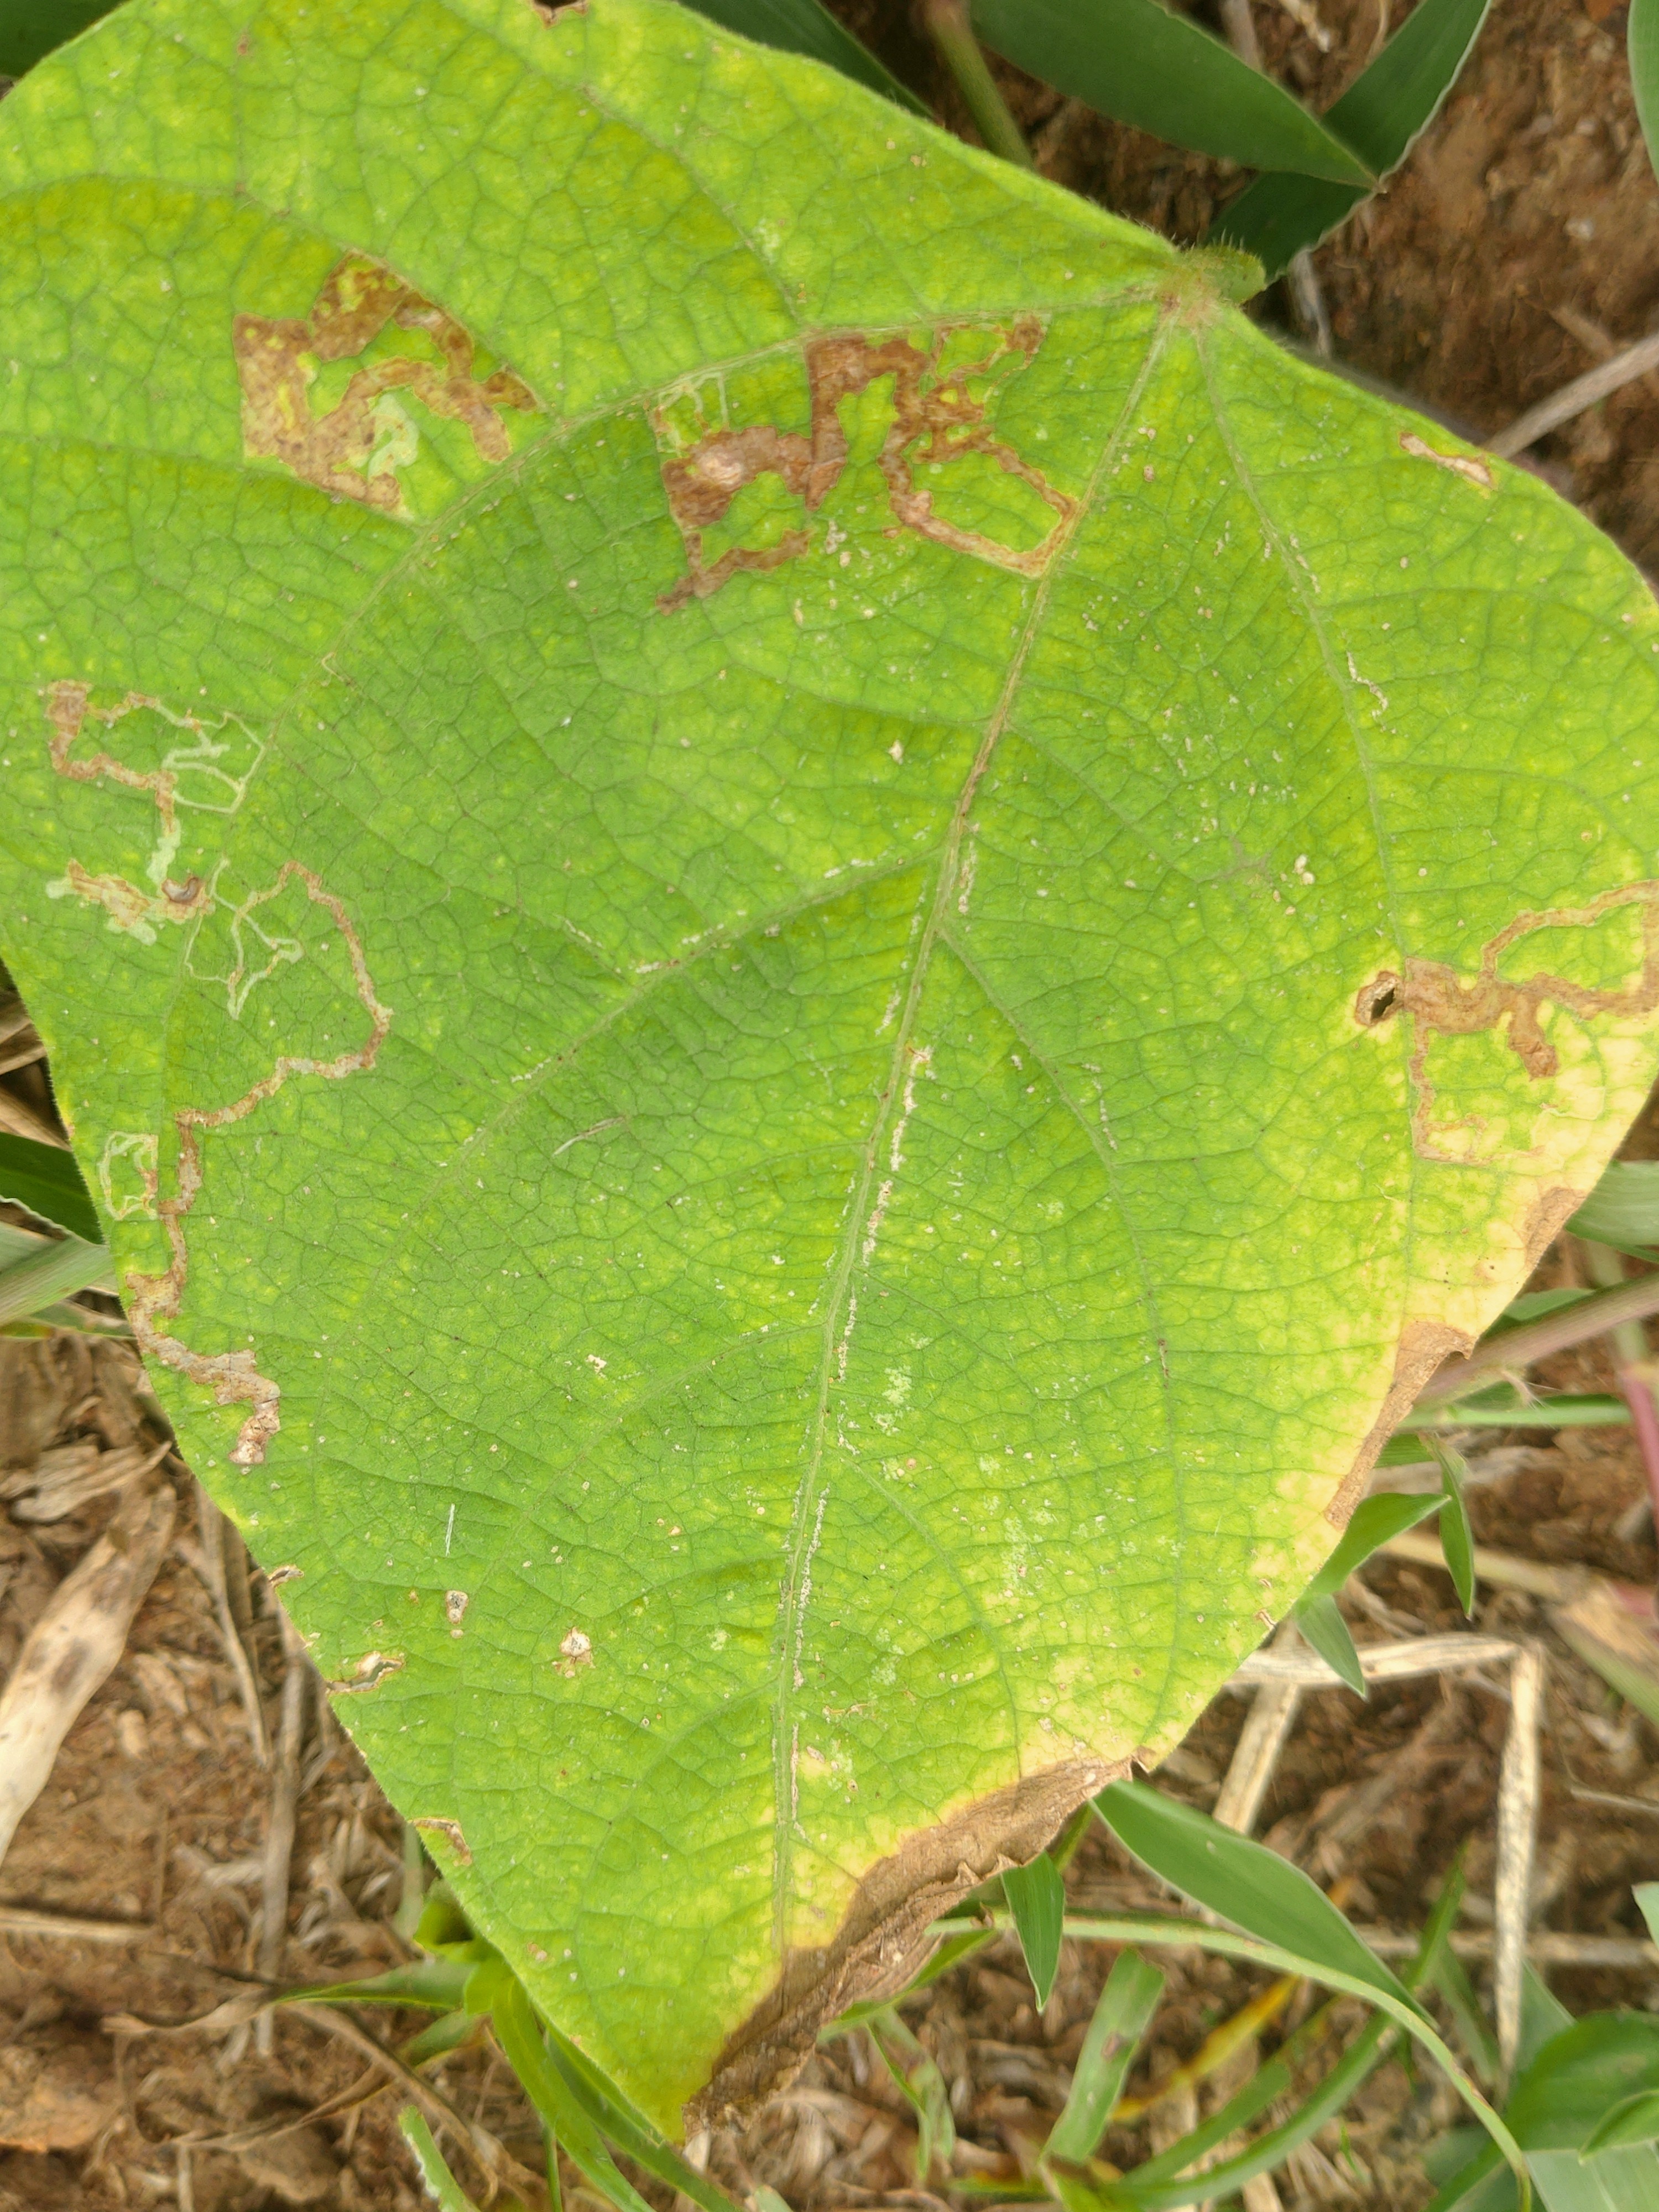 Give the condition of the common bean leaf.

rust
